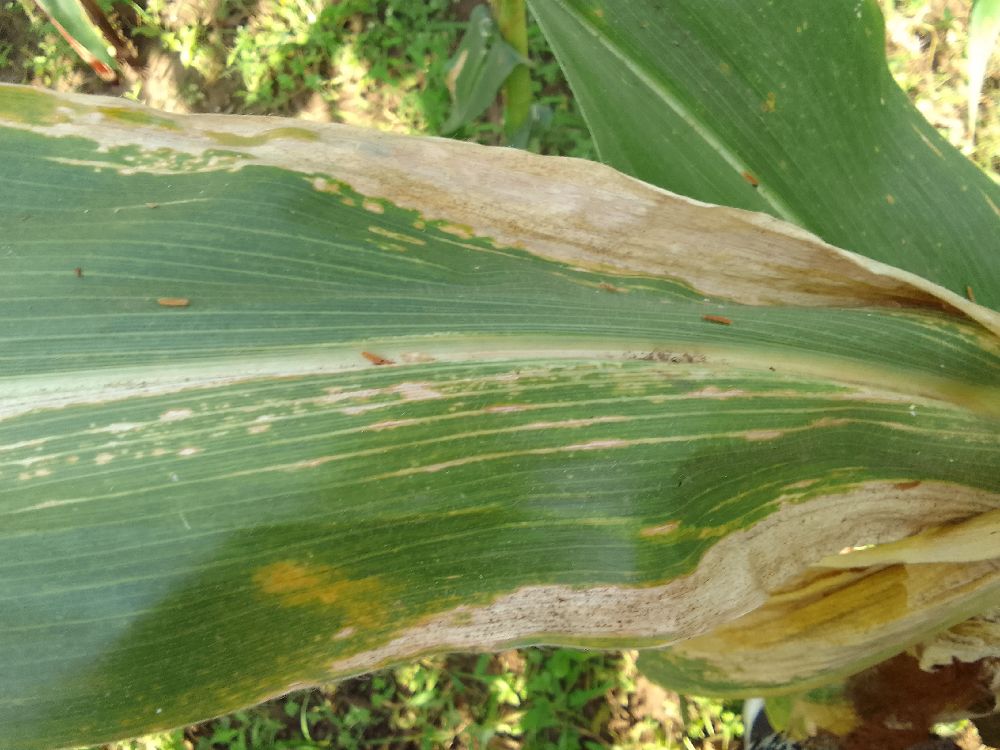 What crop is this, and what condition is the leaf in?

maize, maize lethal necrosis
